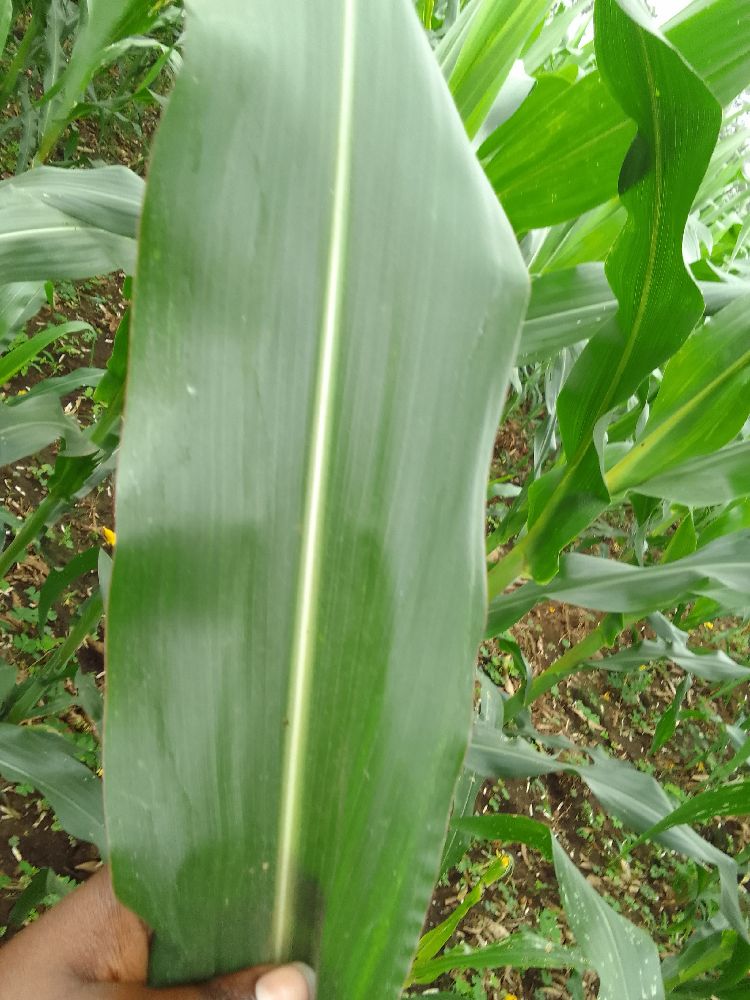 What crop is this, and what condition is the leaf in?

maize, healthy
